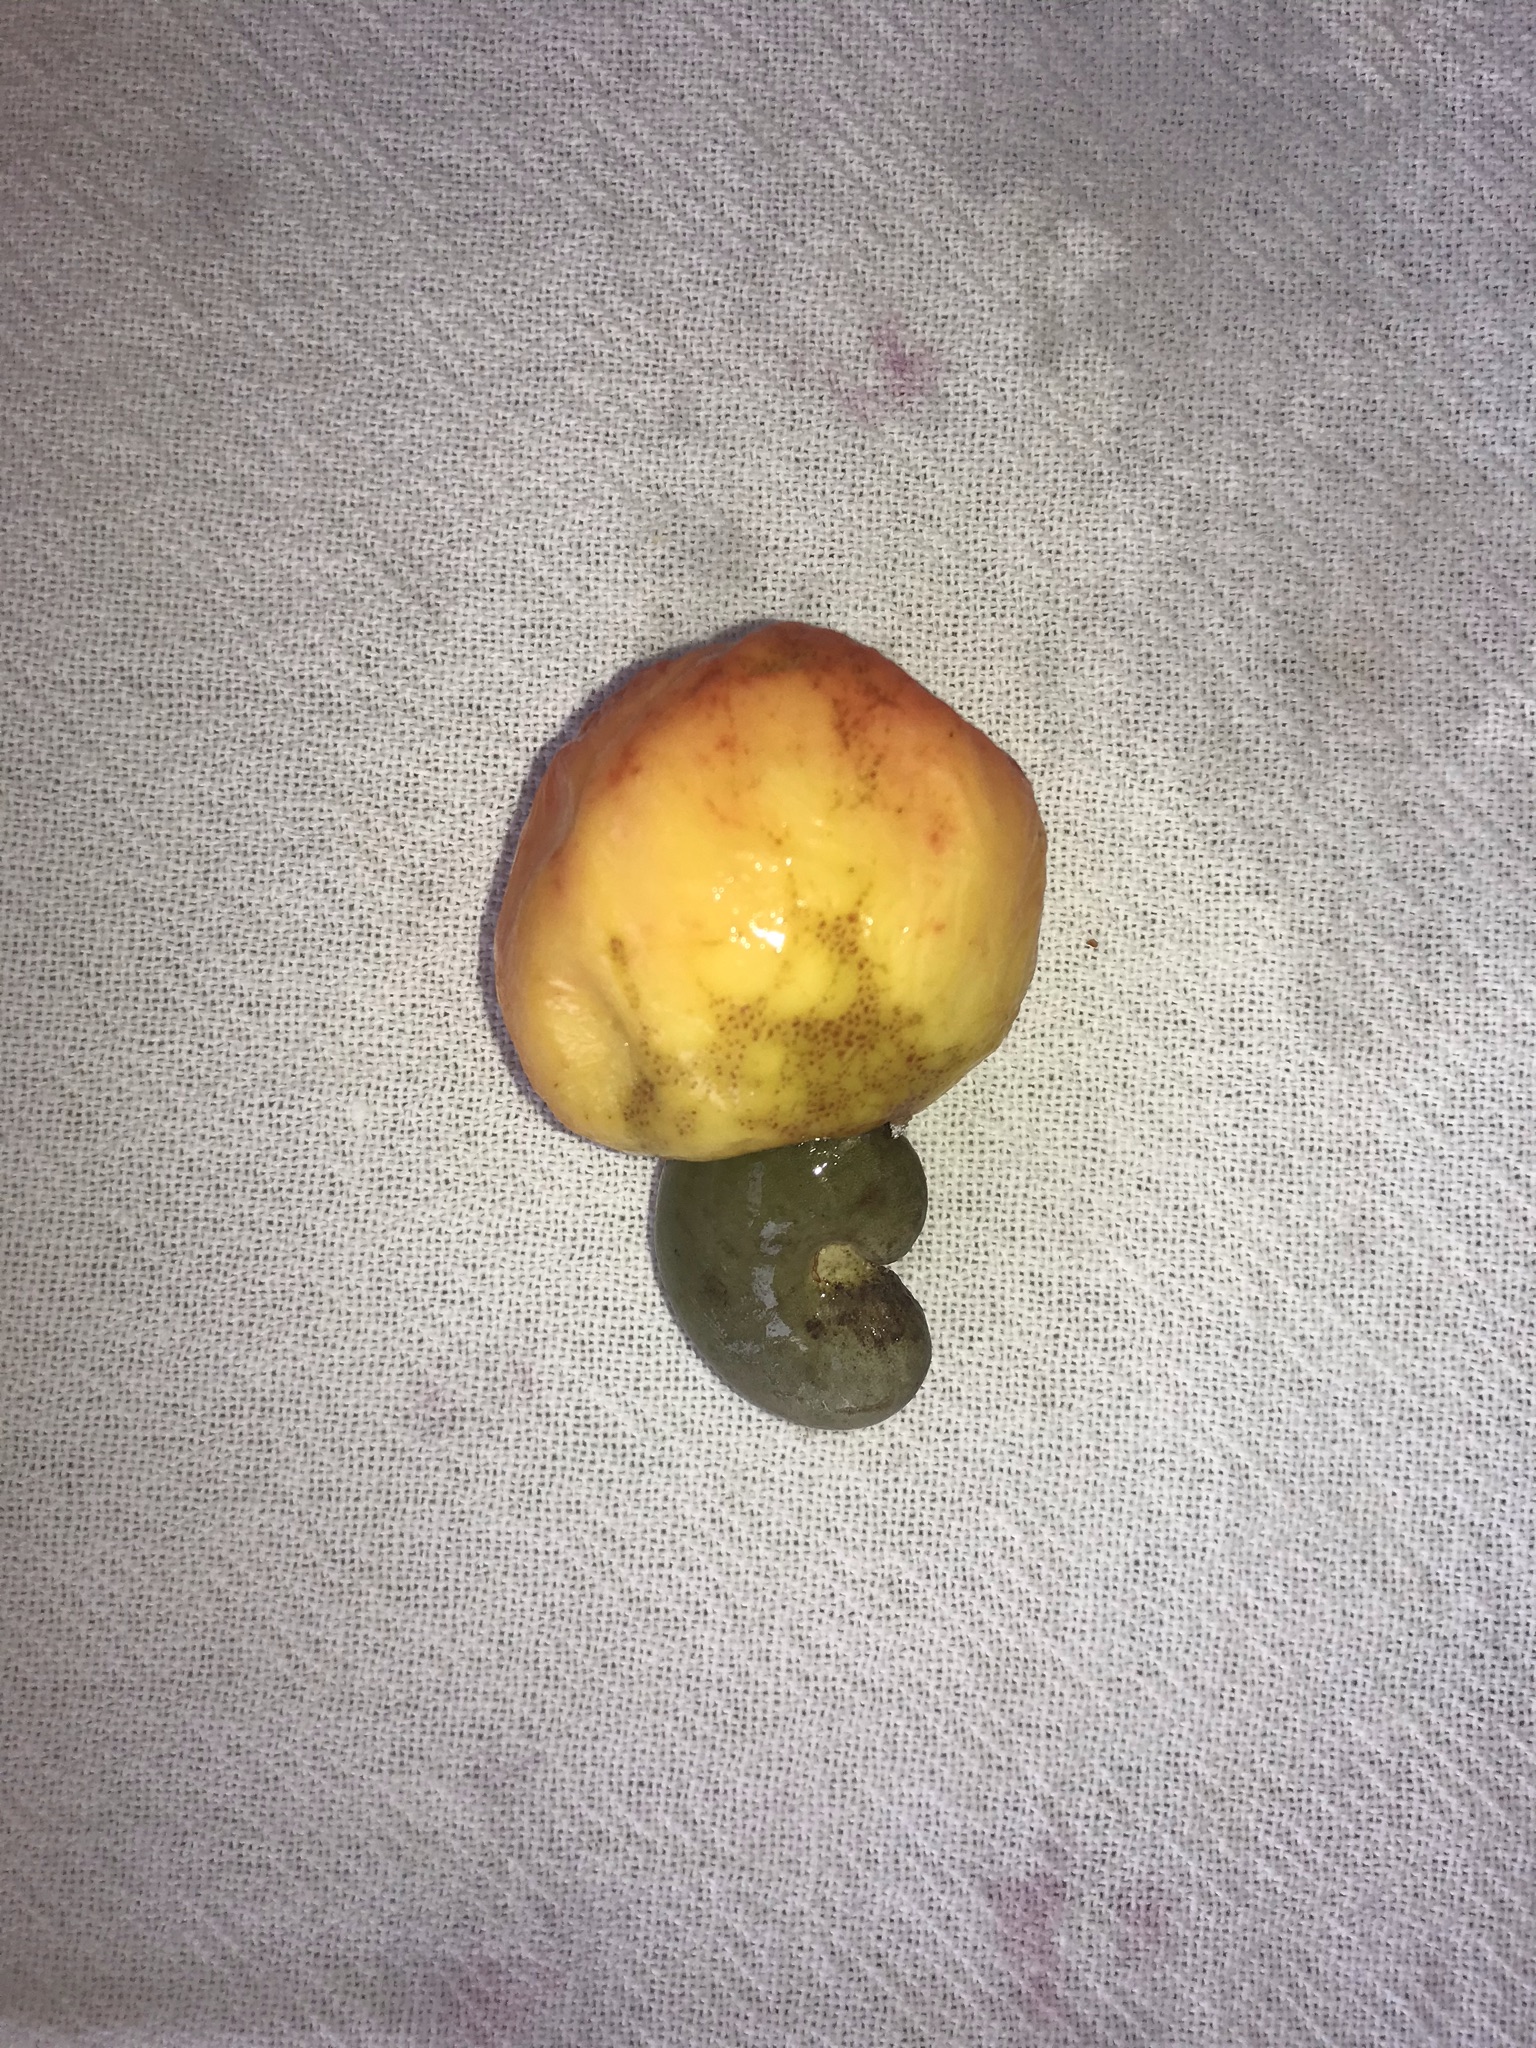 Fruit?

caju amarelo
